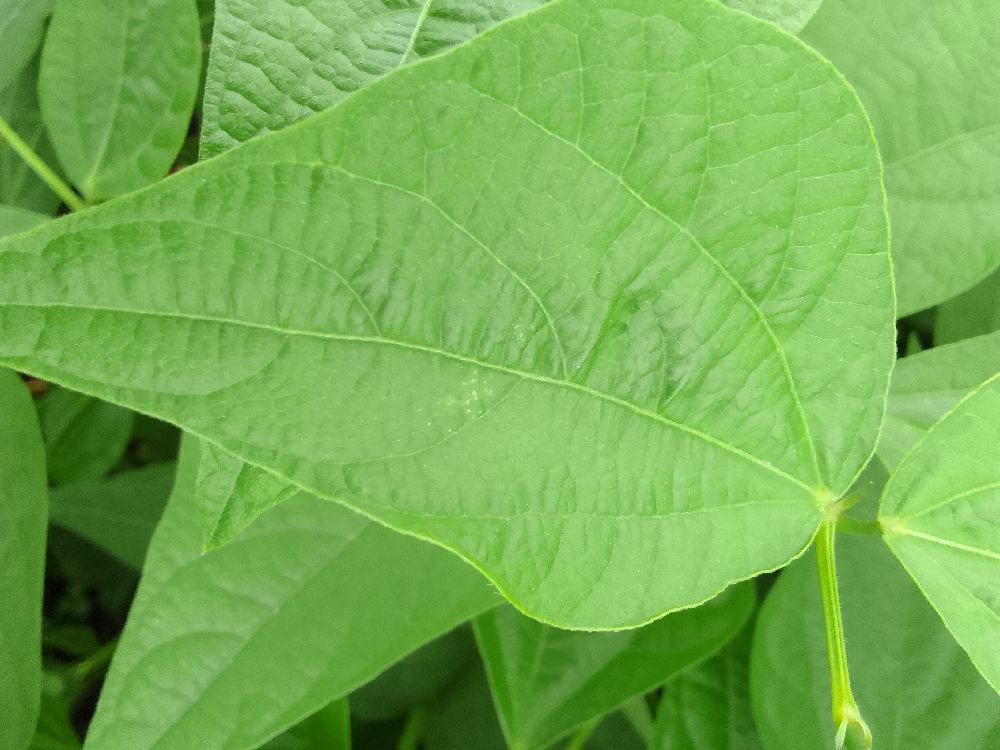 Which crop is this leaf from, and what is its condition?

common bean, healthy
